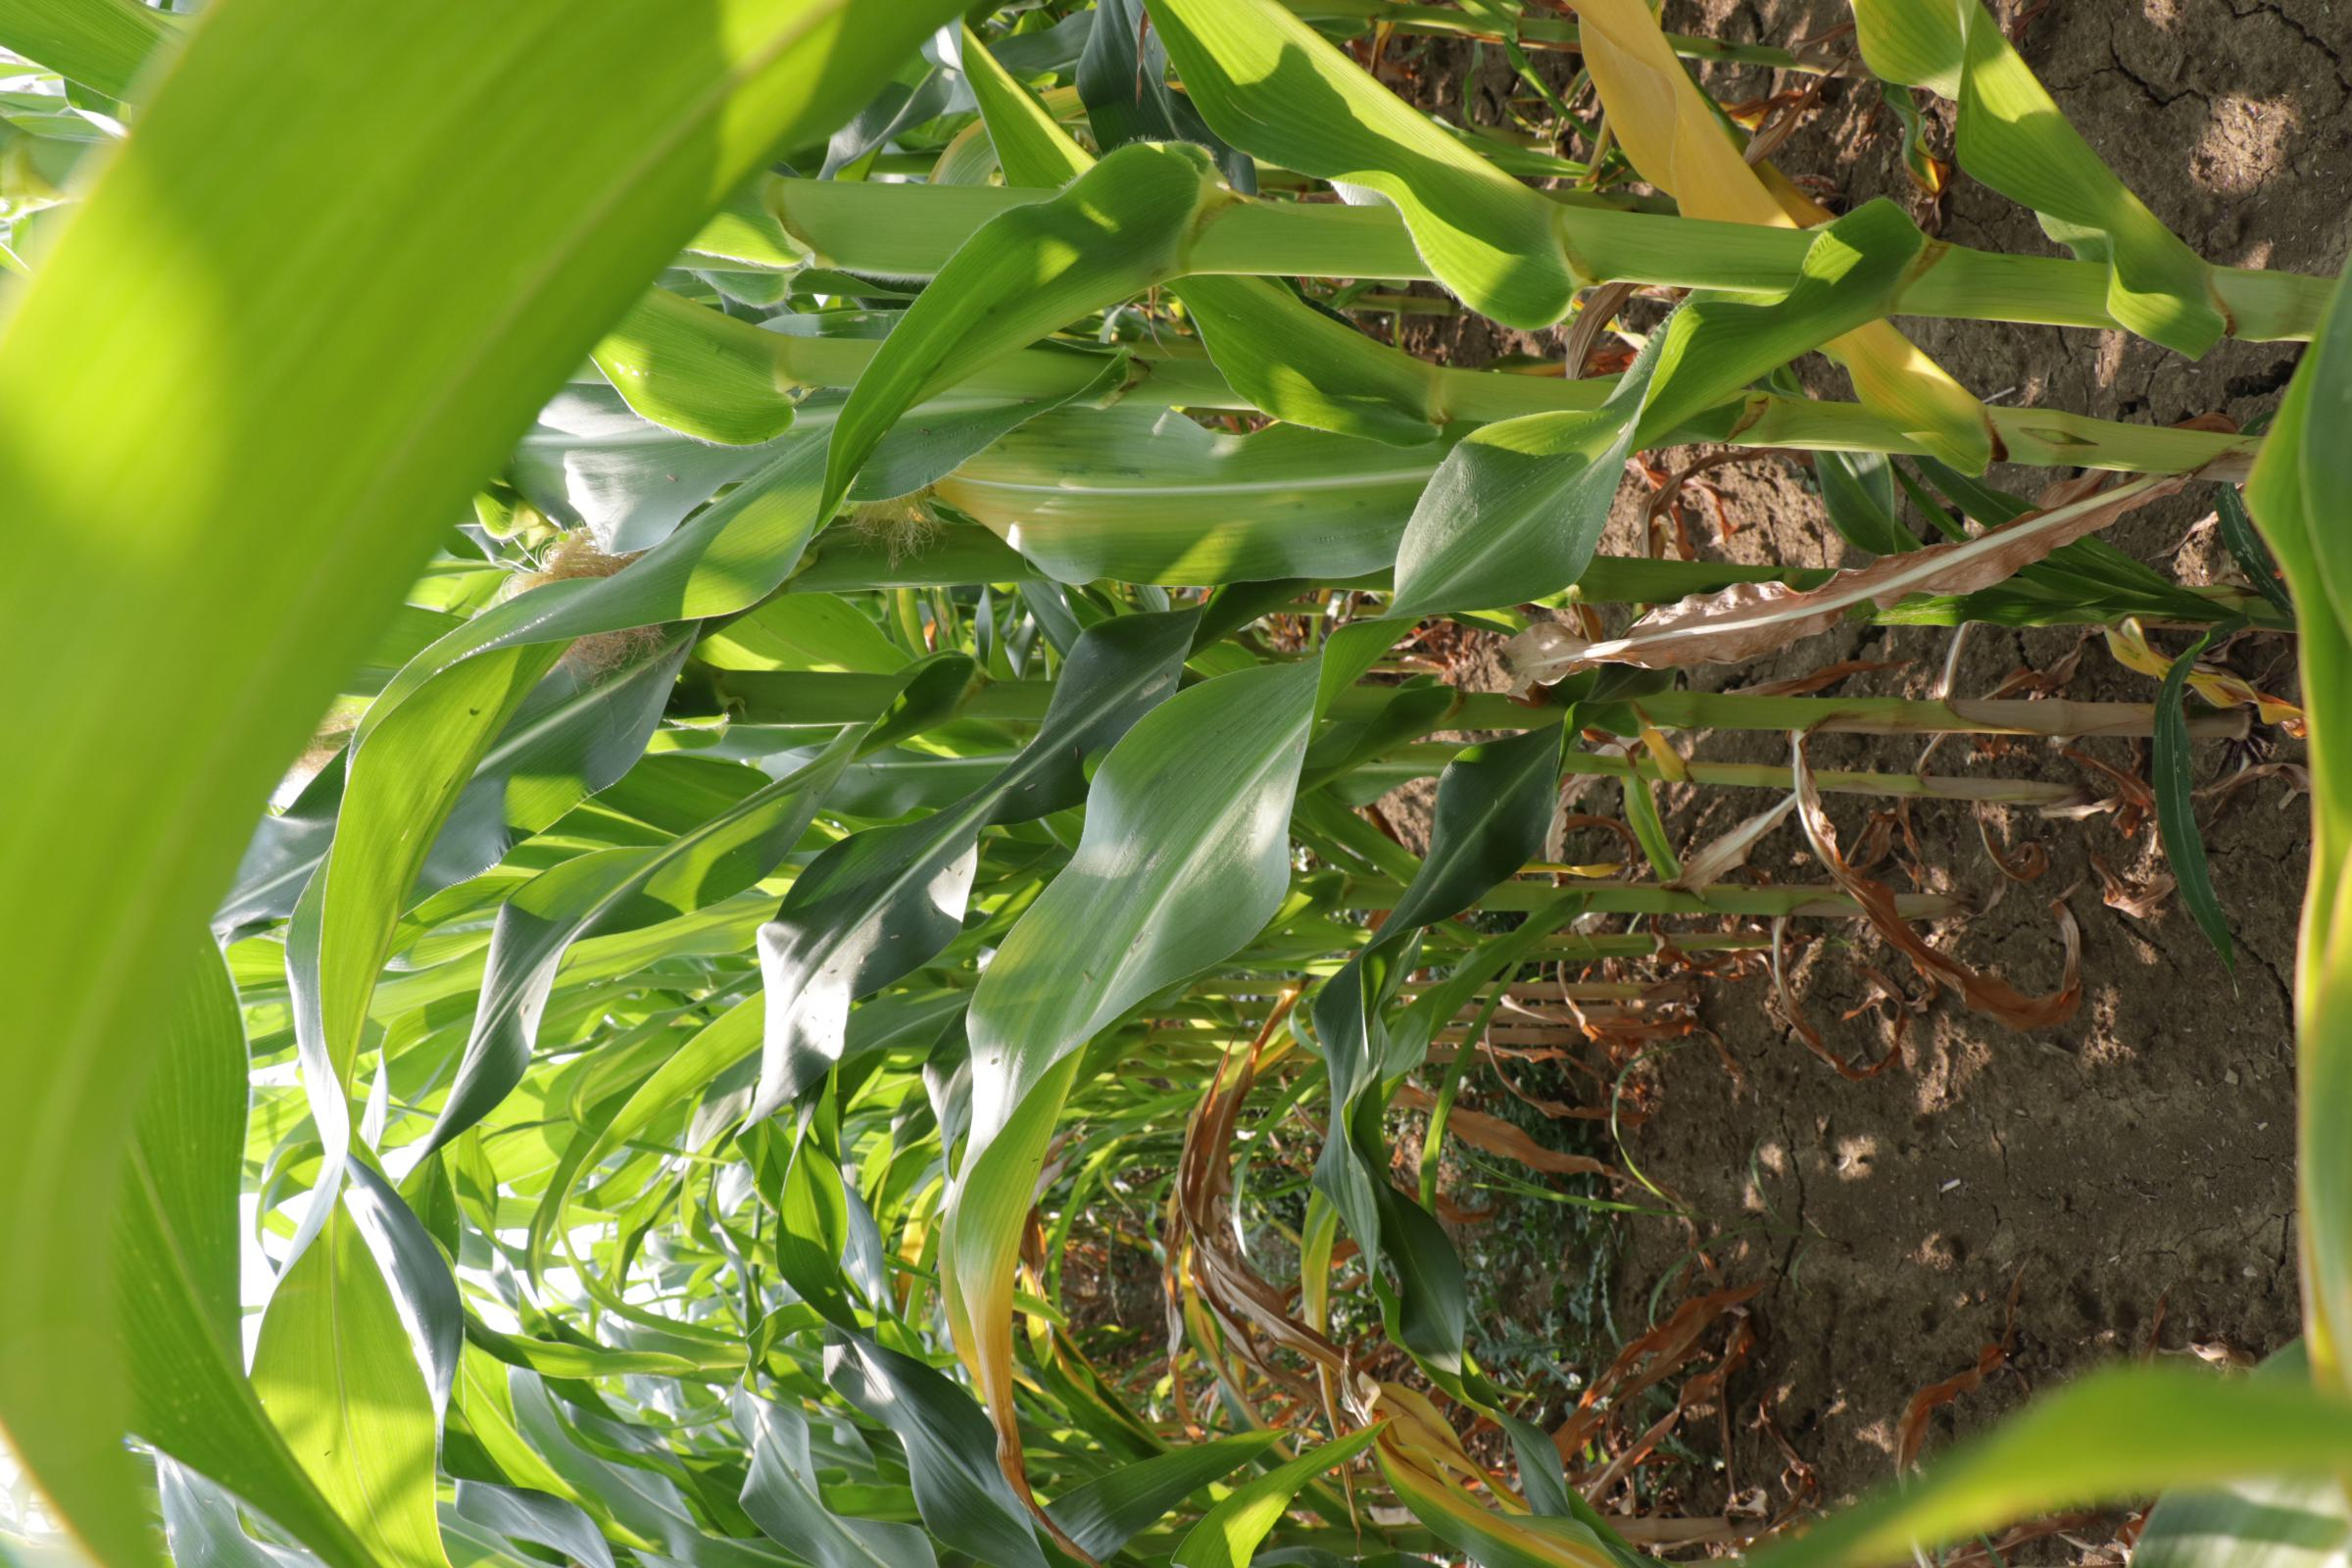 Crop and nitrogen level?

maize, reduced nitrogen fertilisation
